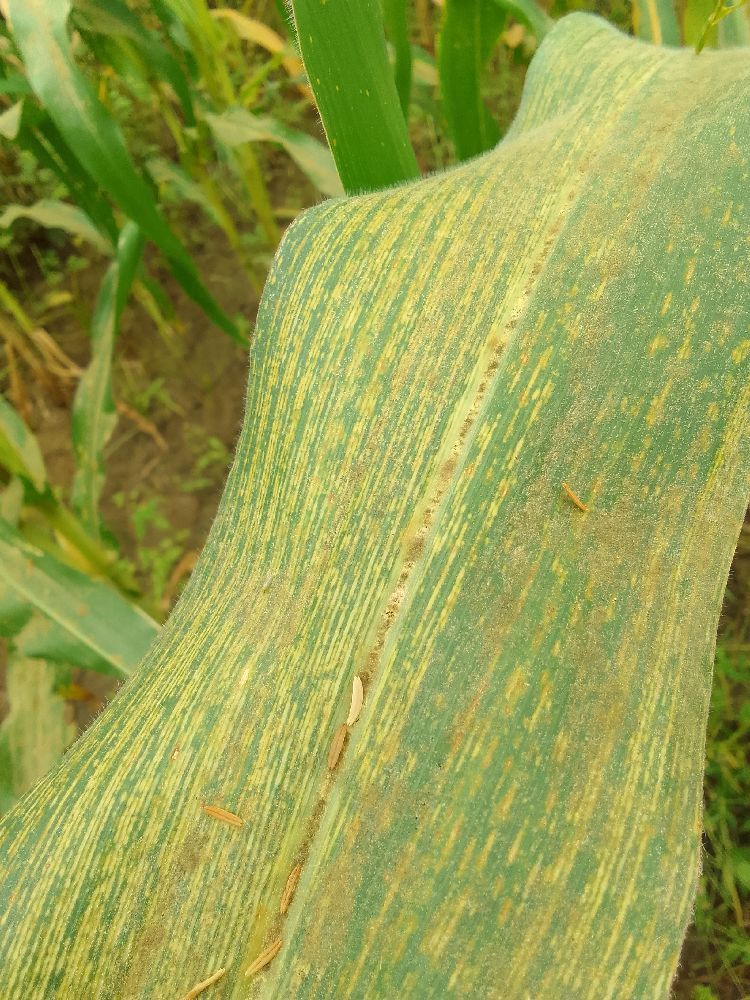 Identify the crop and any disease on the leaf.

maize, maize streak virus
